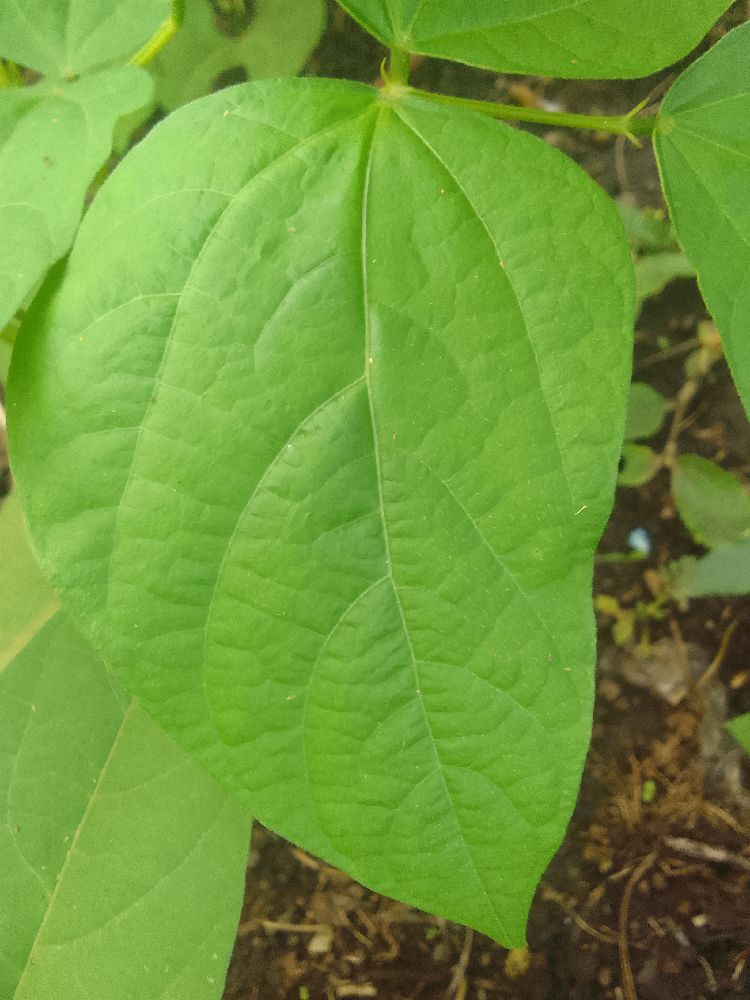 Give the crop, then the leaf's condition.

common bean, healthy
